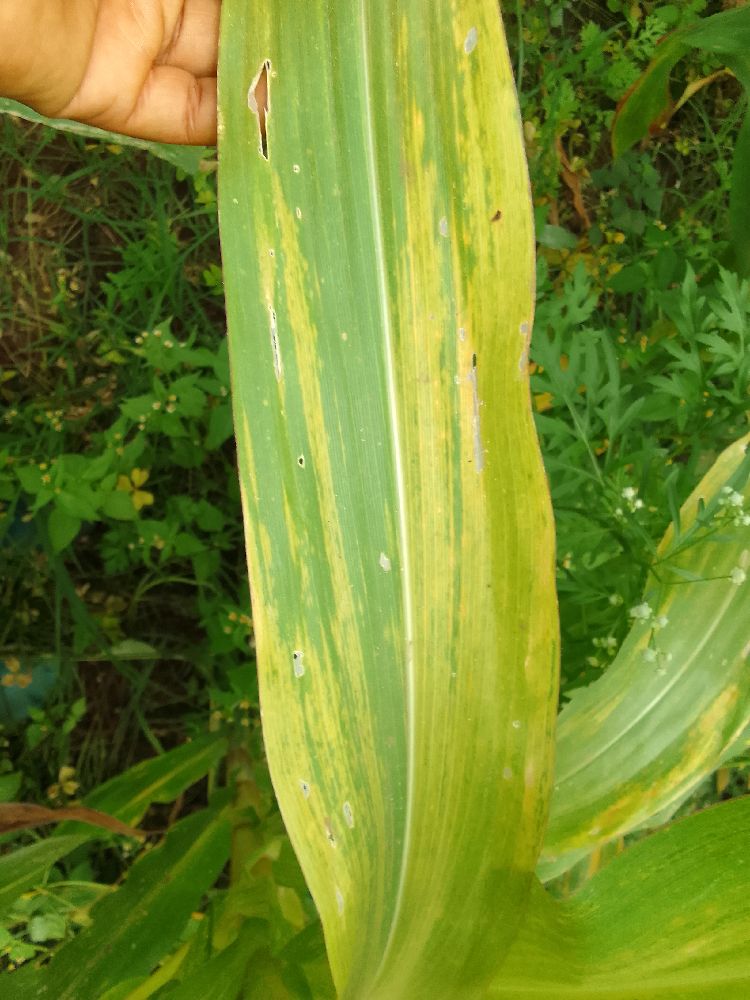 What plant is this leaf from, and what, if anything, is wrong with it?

maize, maize lethal necrosis
